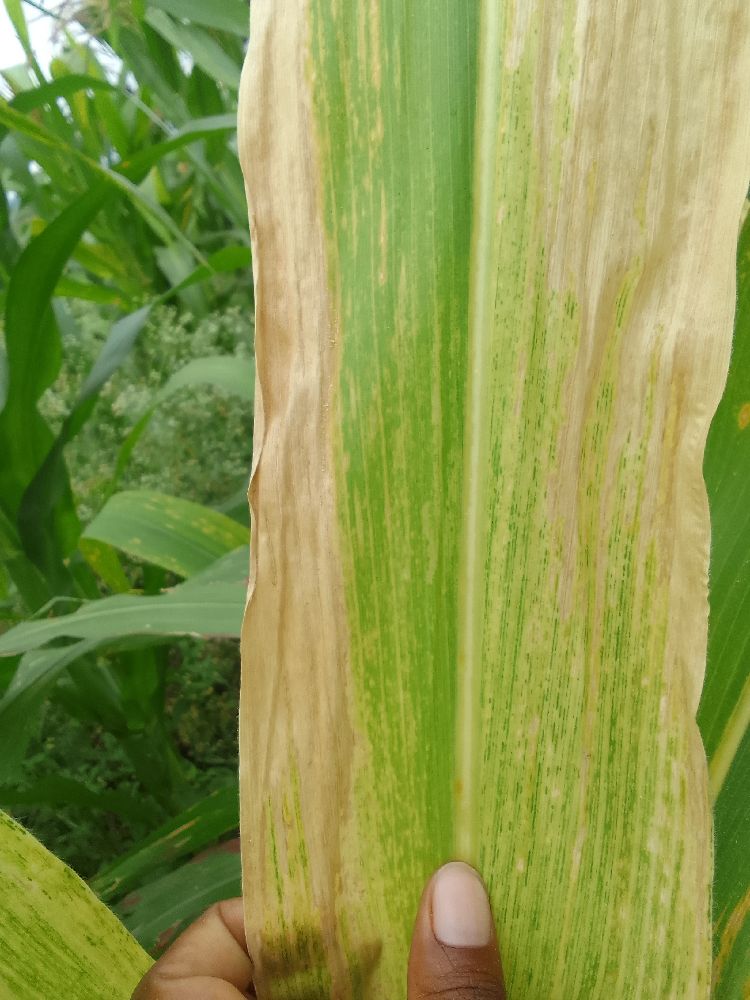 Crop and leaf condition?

maize, maize lethal necrosis
